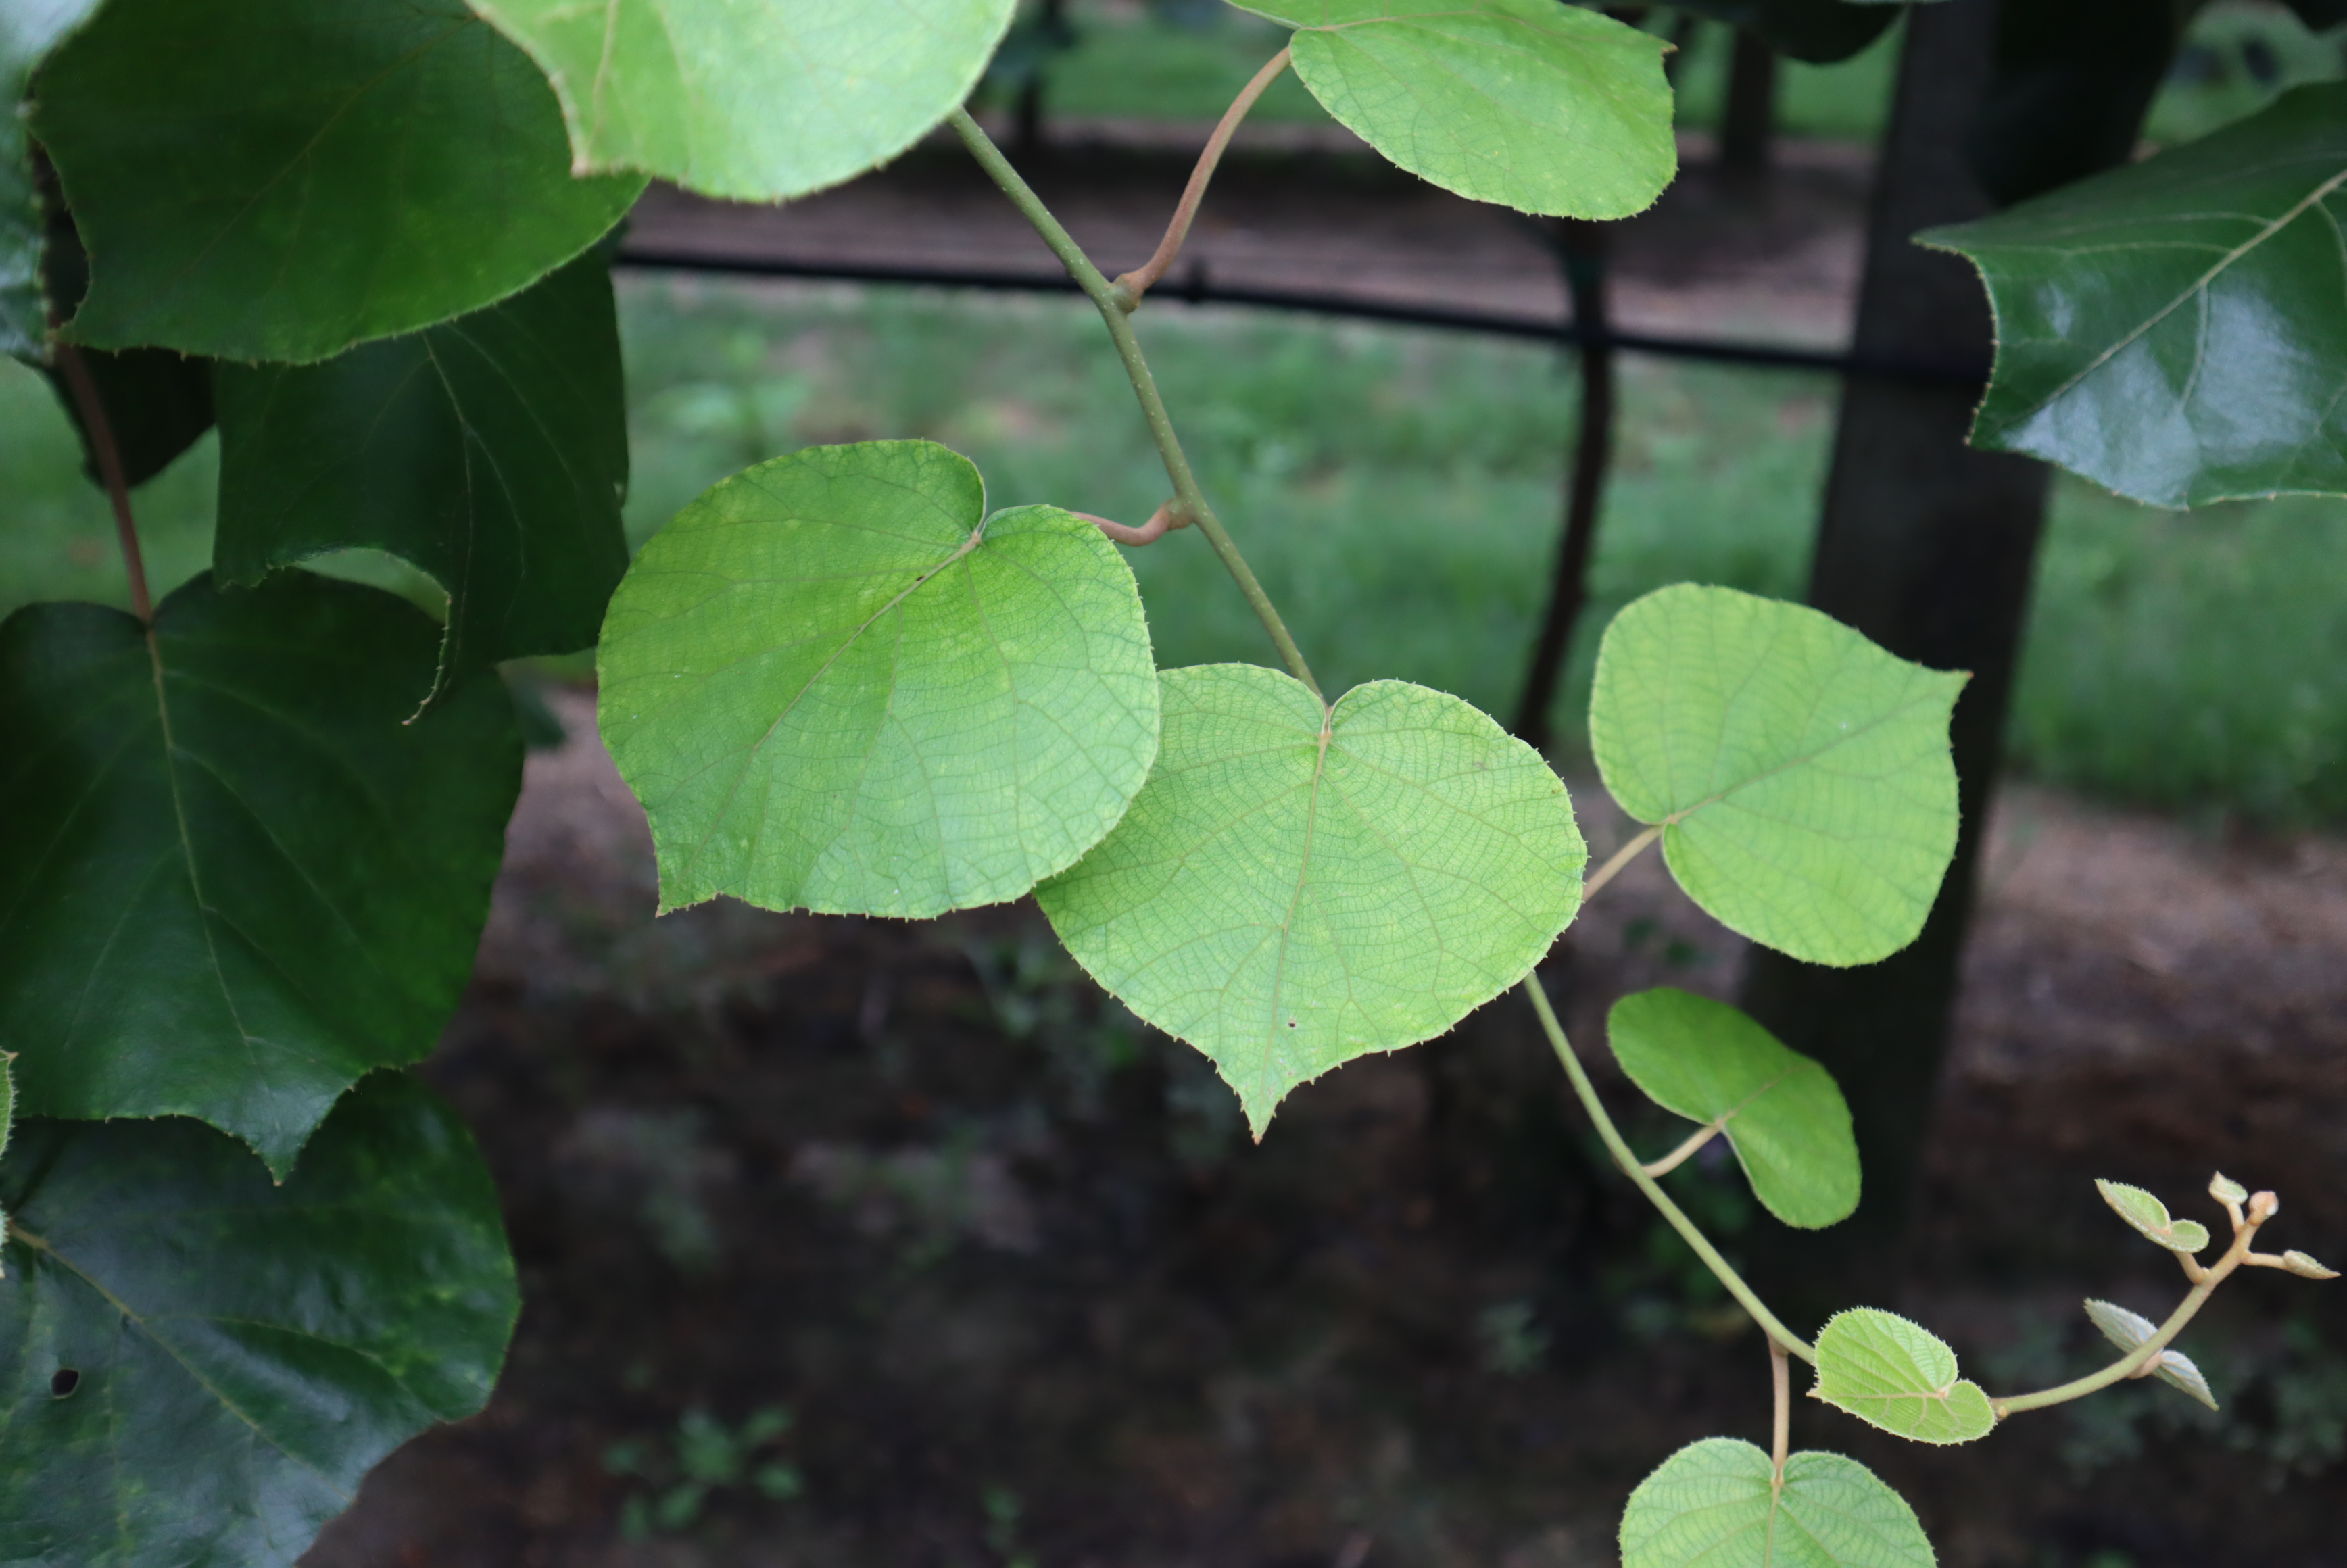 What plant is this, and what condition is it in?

kiwi, healthy
